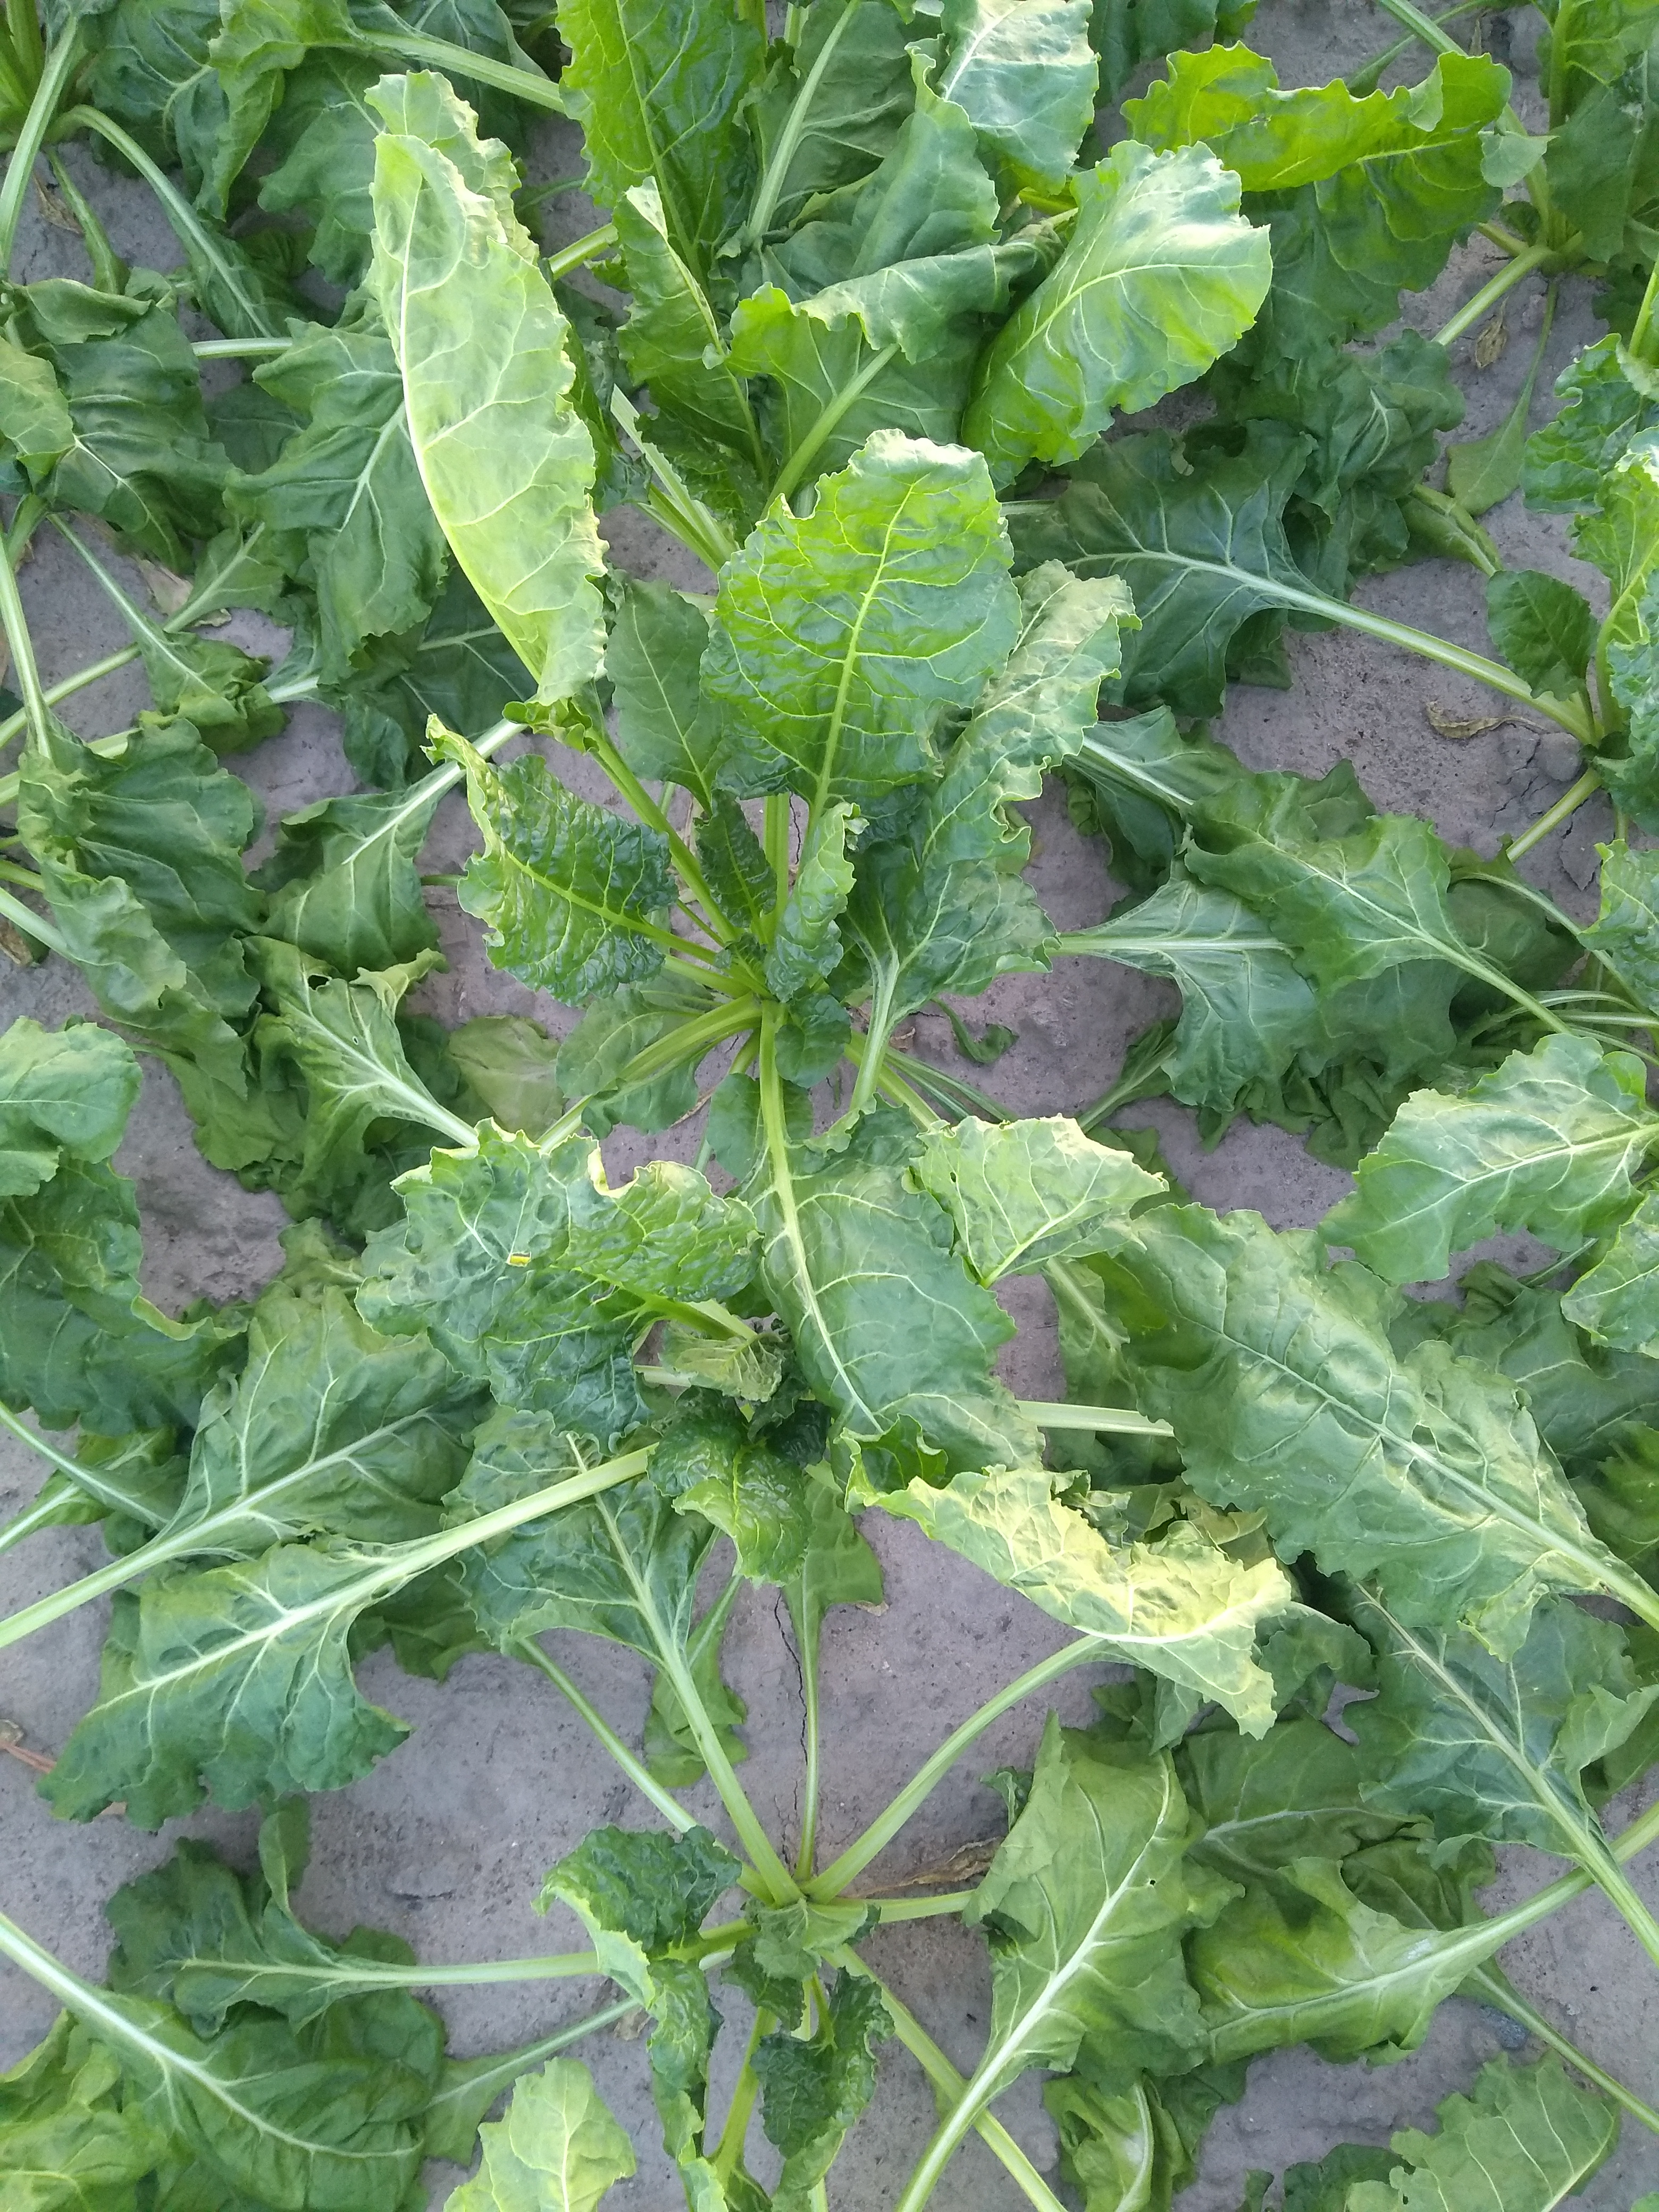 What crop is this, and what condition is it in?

beet, unaffected
